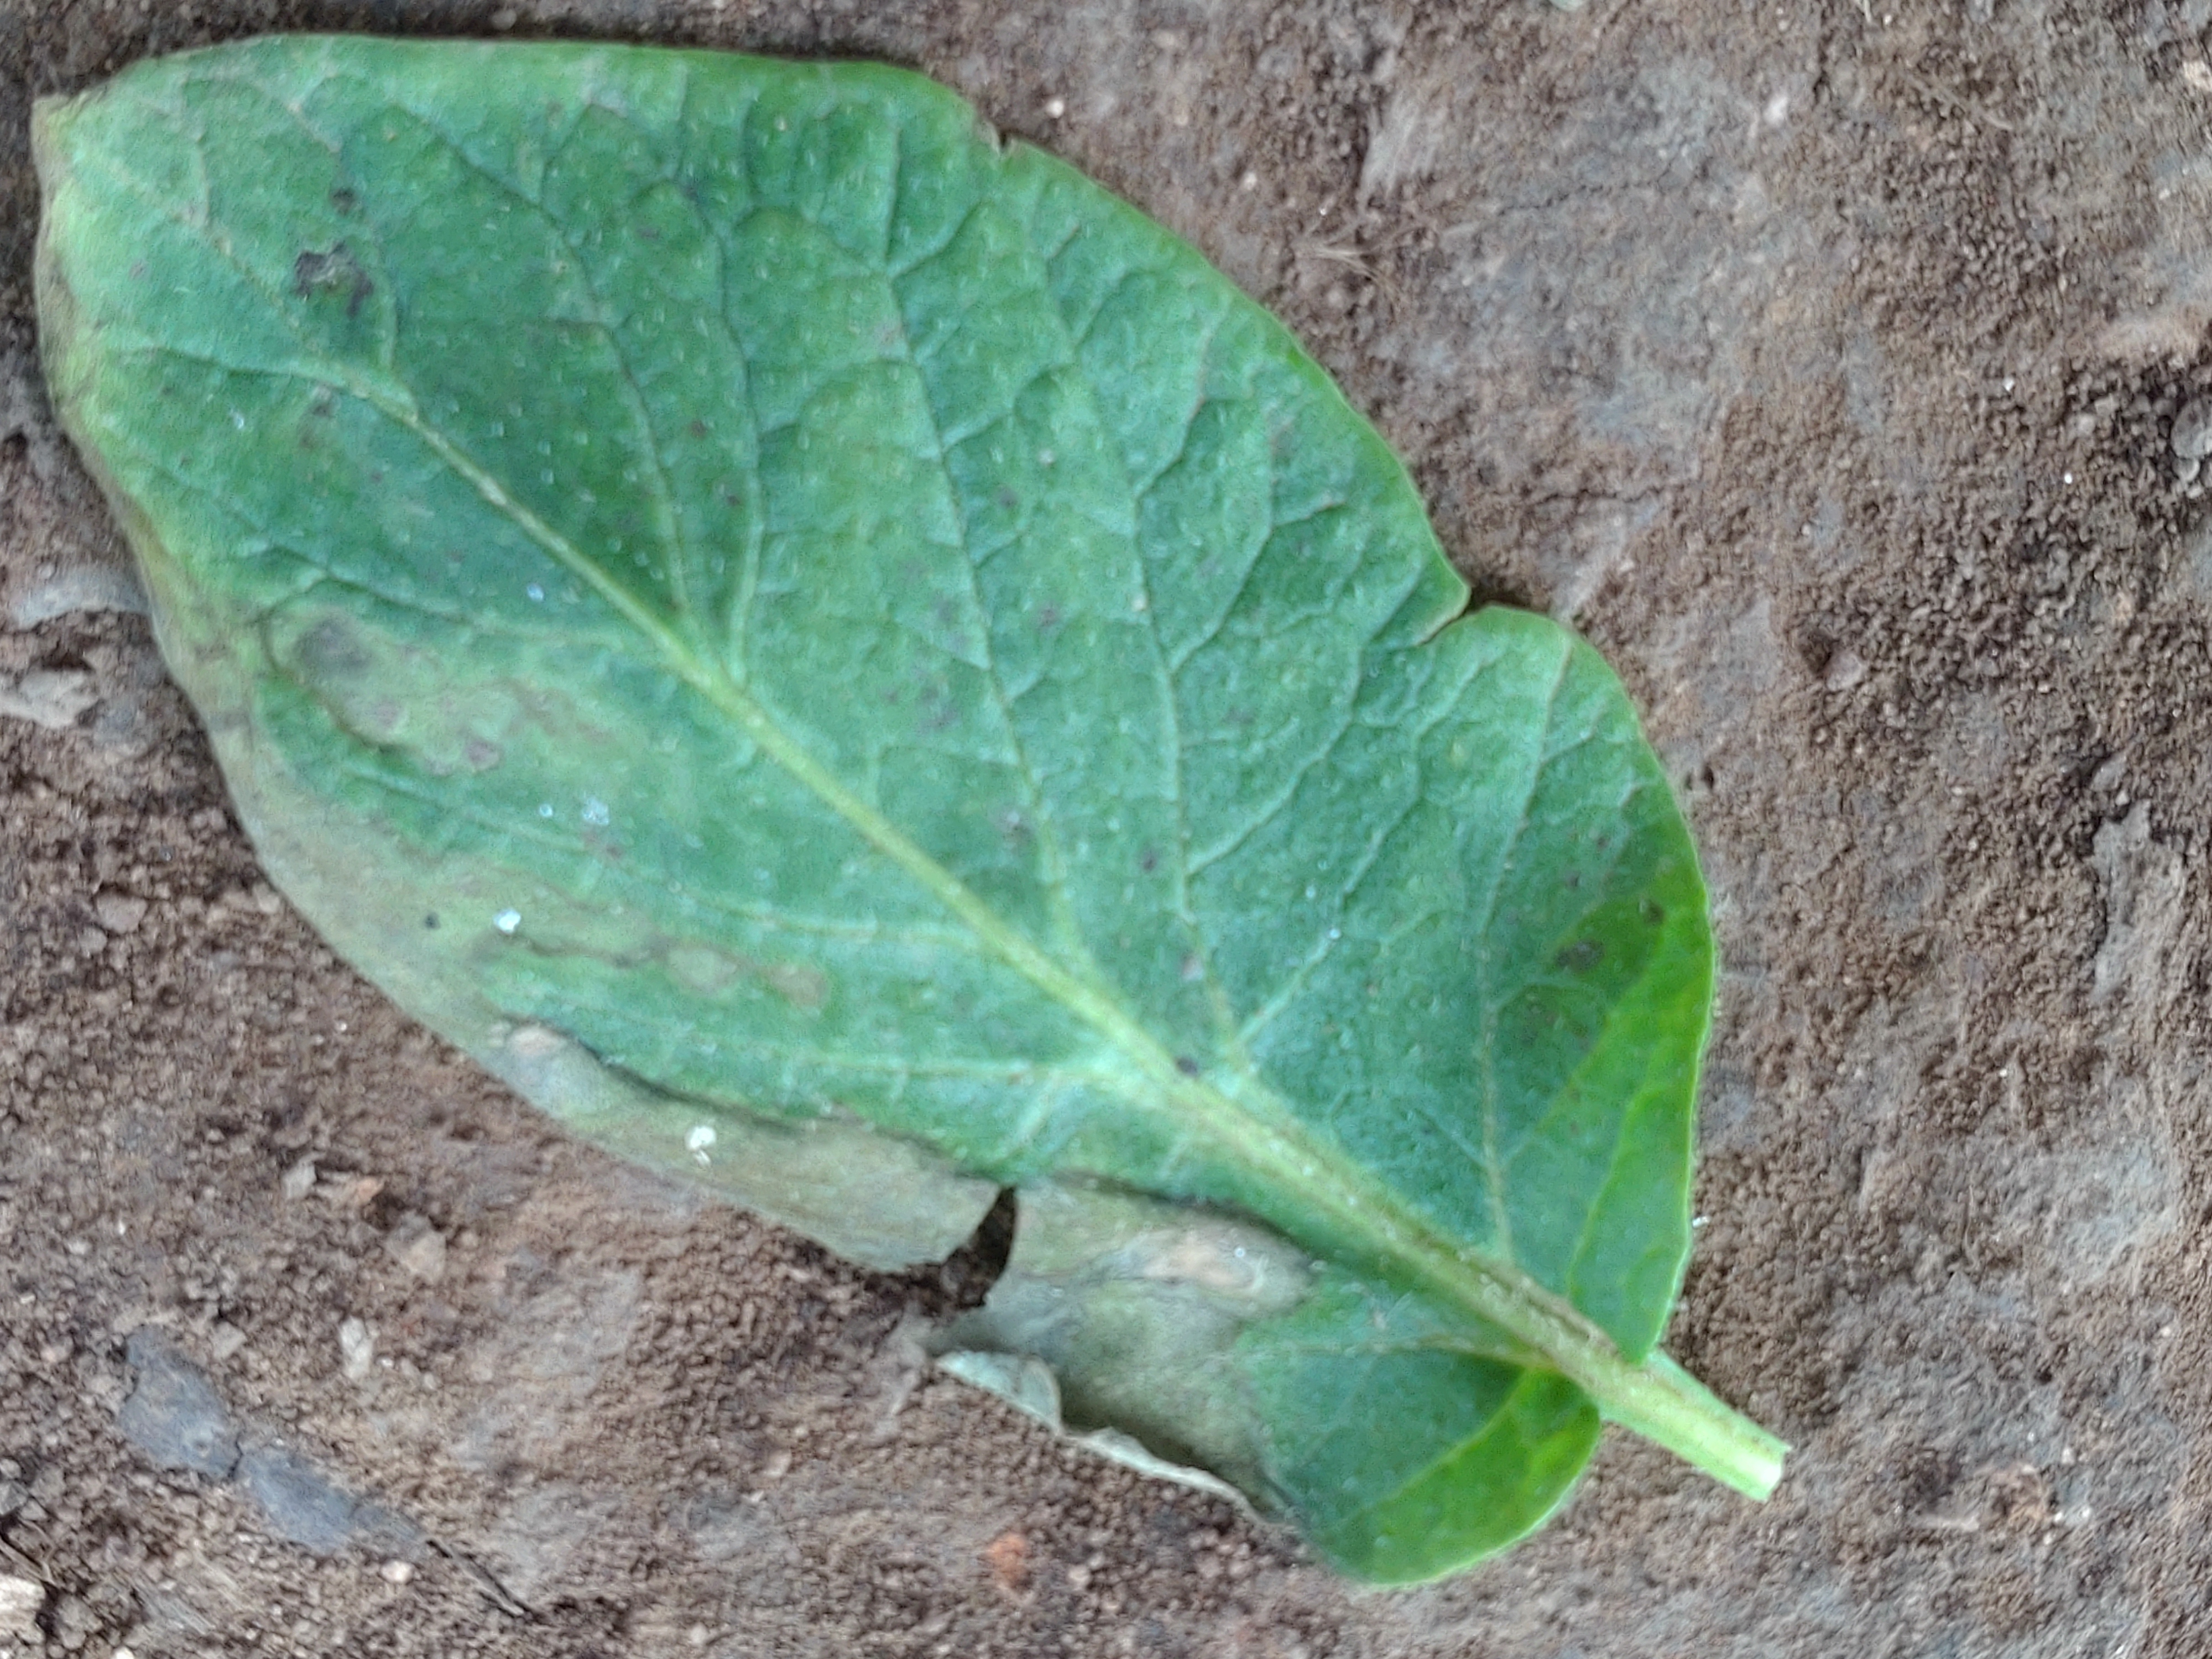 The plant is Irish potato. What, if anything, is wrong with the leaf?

early blight
